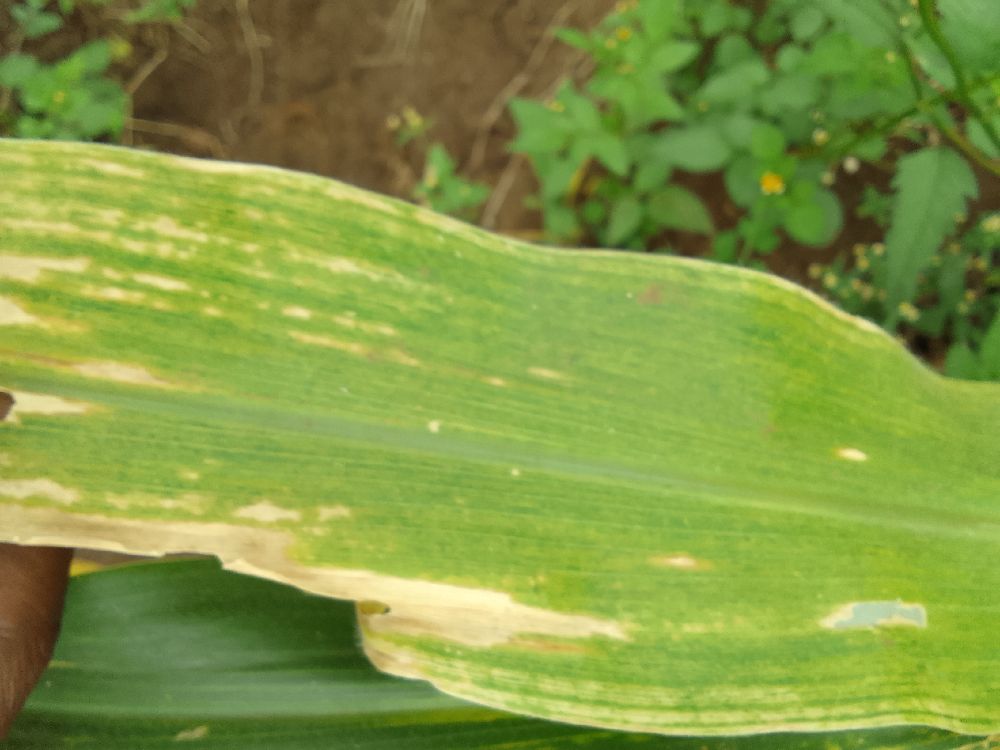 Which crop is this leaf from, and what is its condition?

maize, maize lethal necrosis
